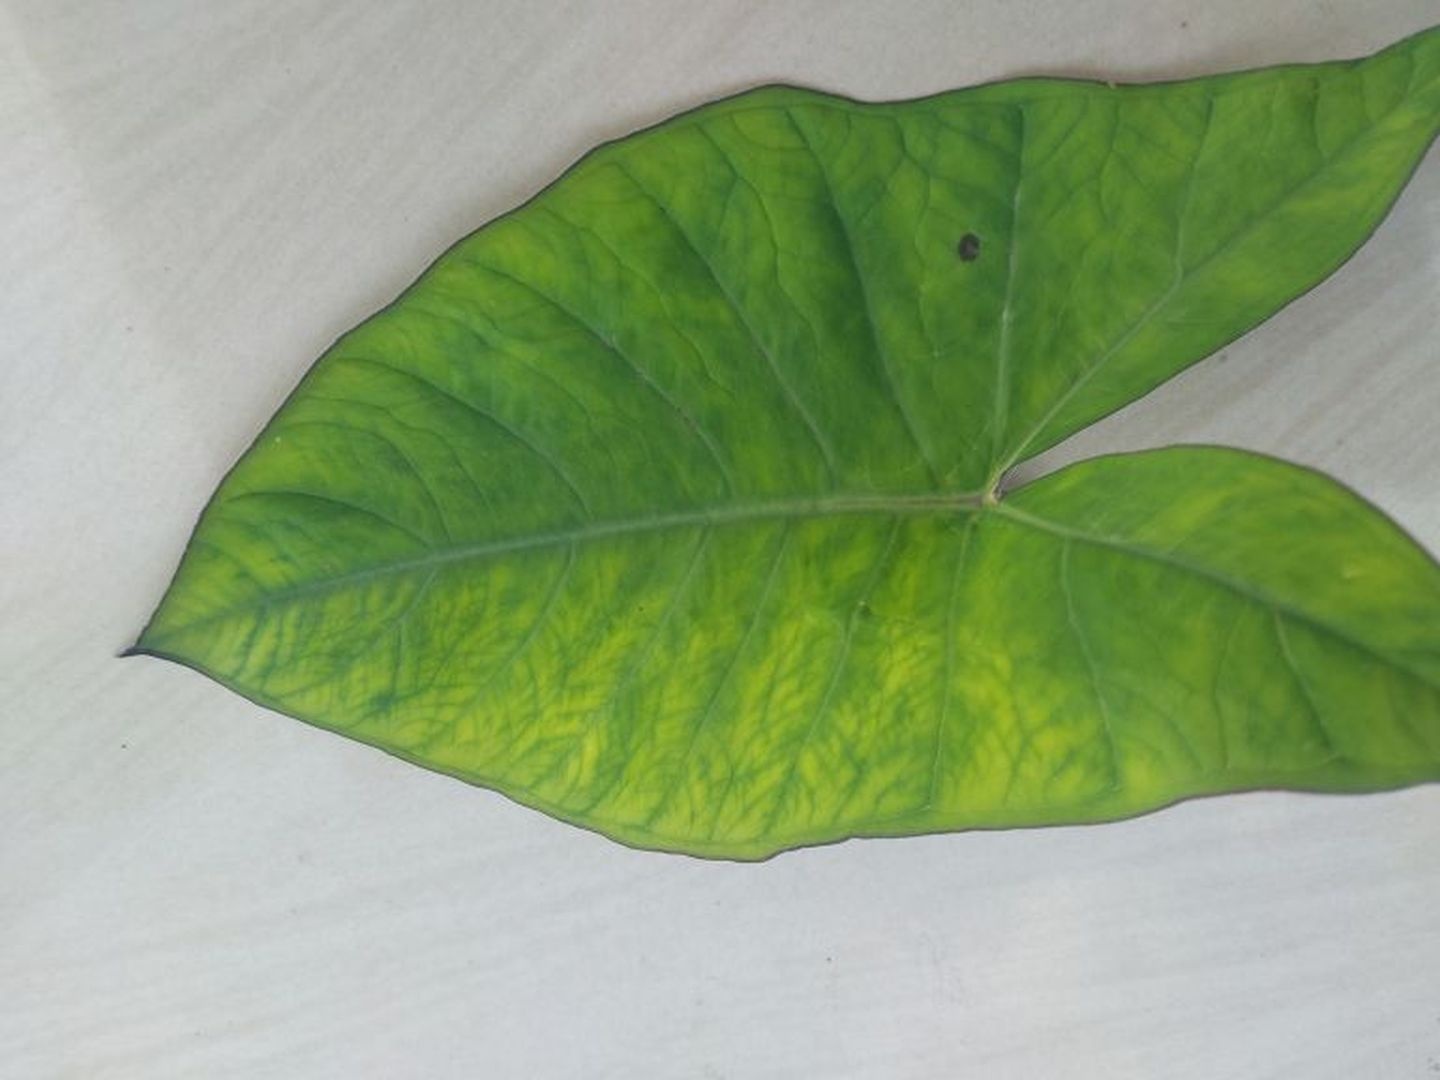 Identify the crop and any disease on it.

taro, mosaic
